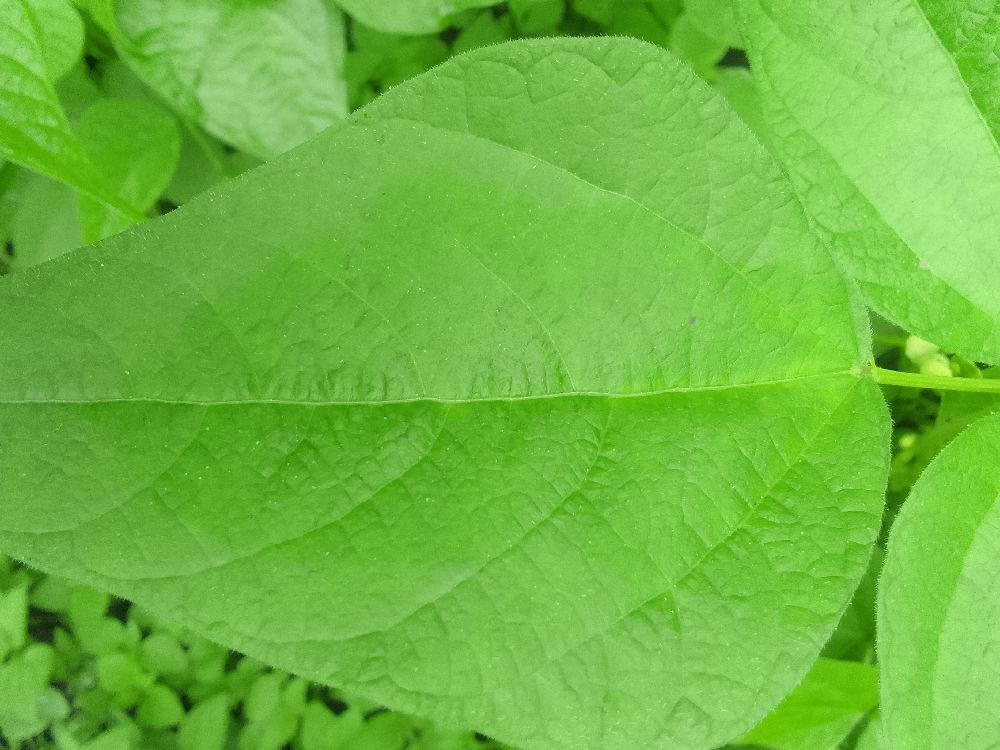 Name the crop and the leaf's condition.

common bean, healthy
